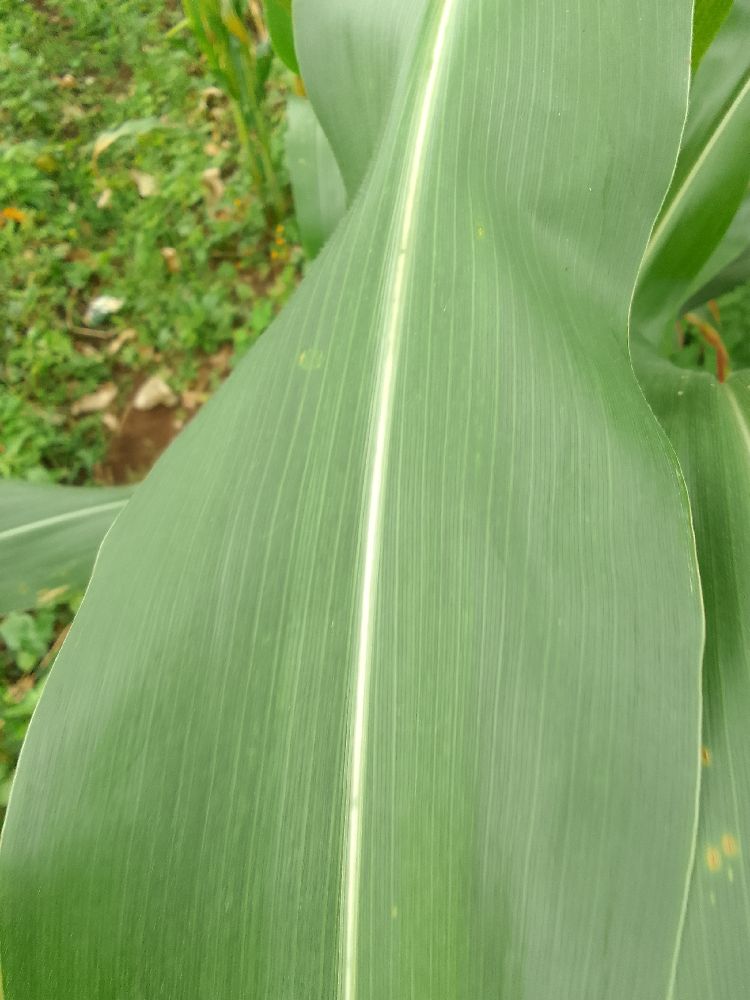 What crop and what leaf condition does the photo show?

maize, healthy
